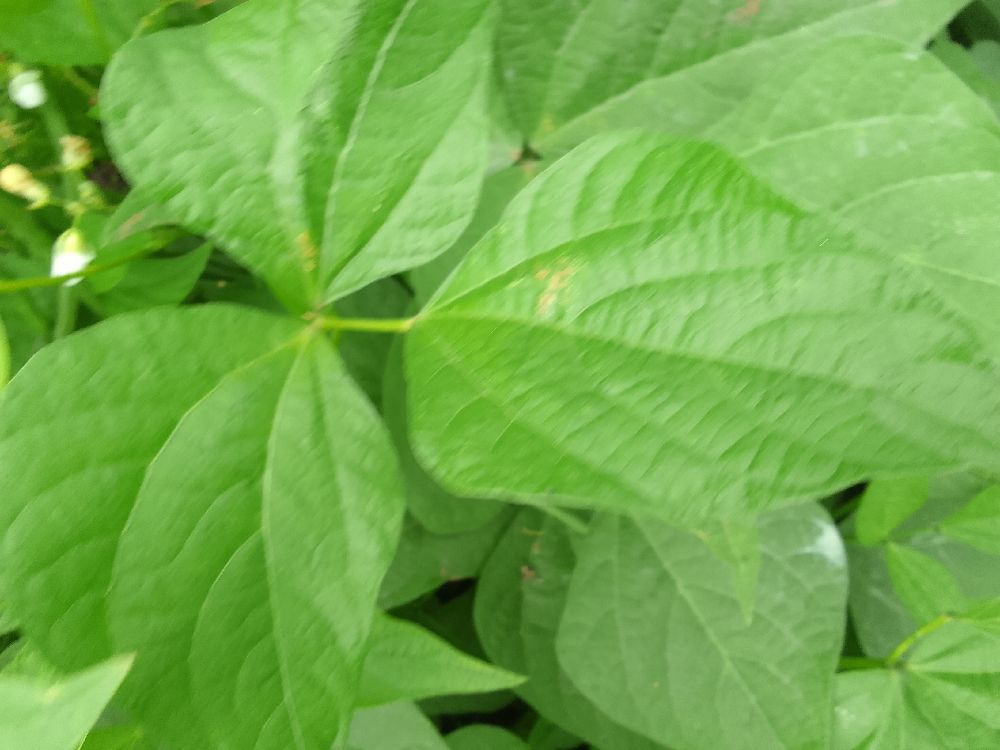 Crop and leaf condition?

common bean, healthy
